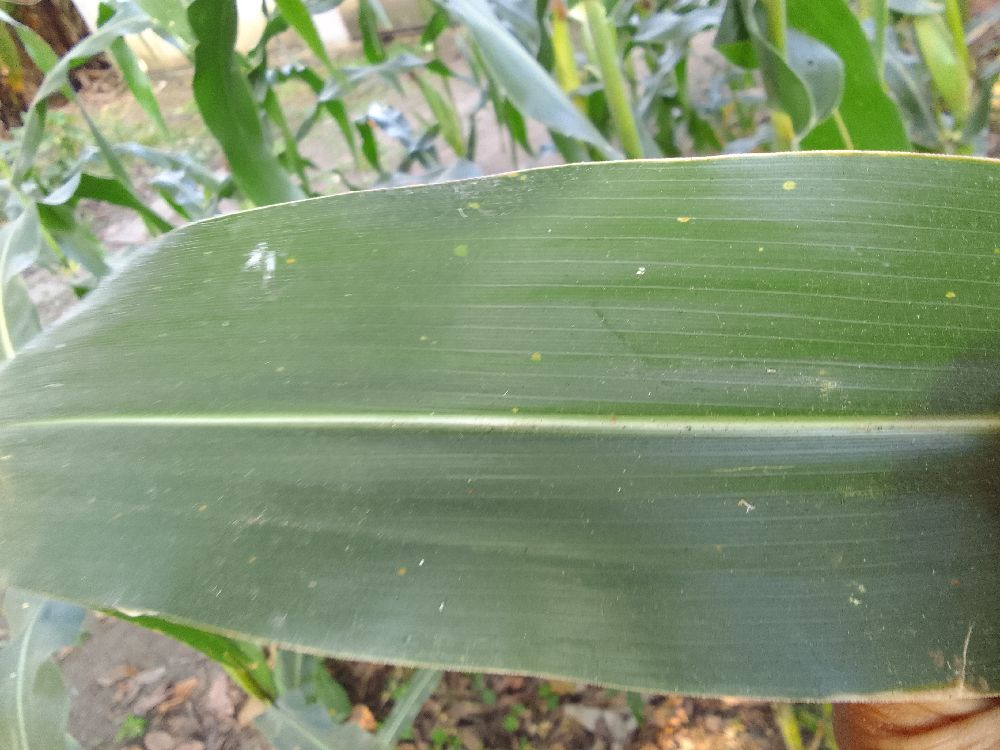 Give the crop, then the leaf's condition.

maize, healthy
